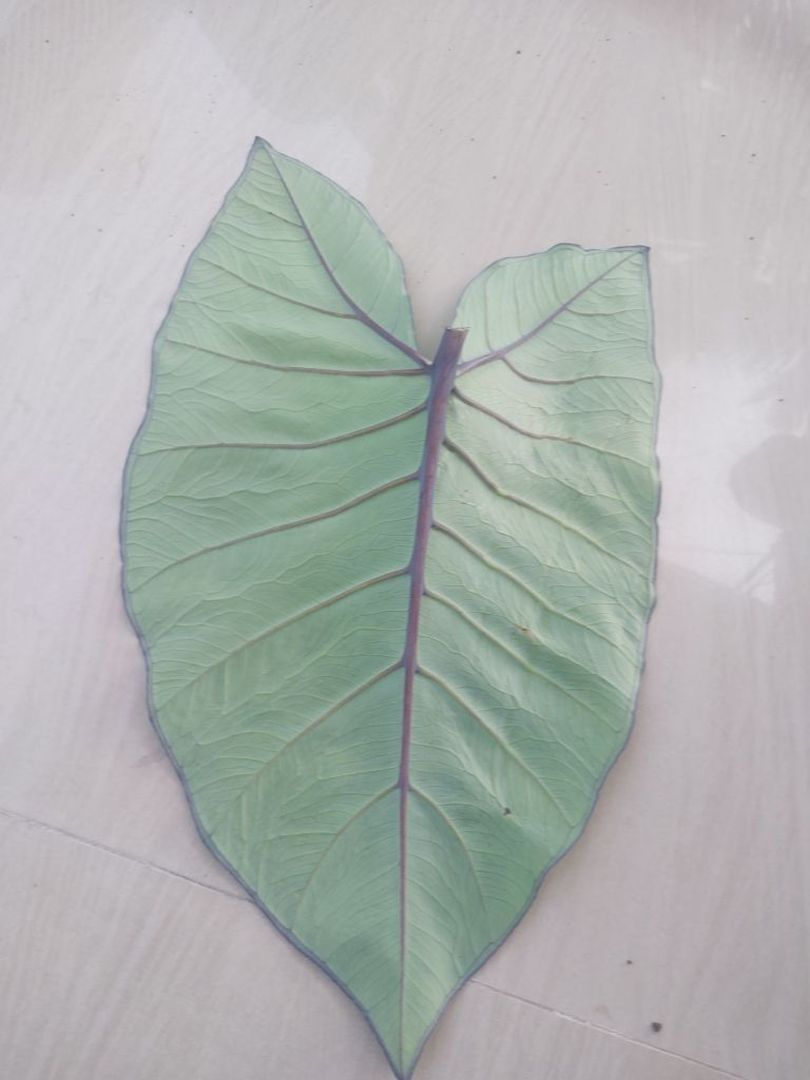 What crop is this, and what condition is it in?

taro, healthy
